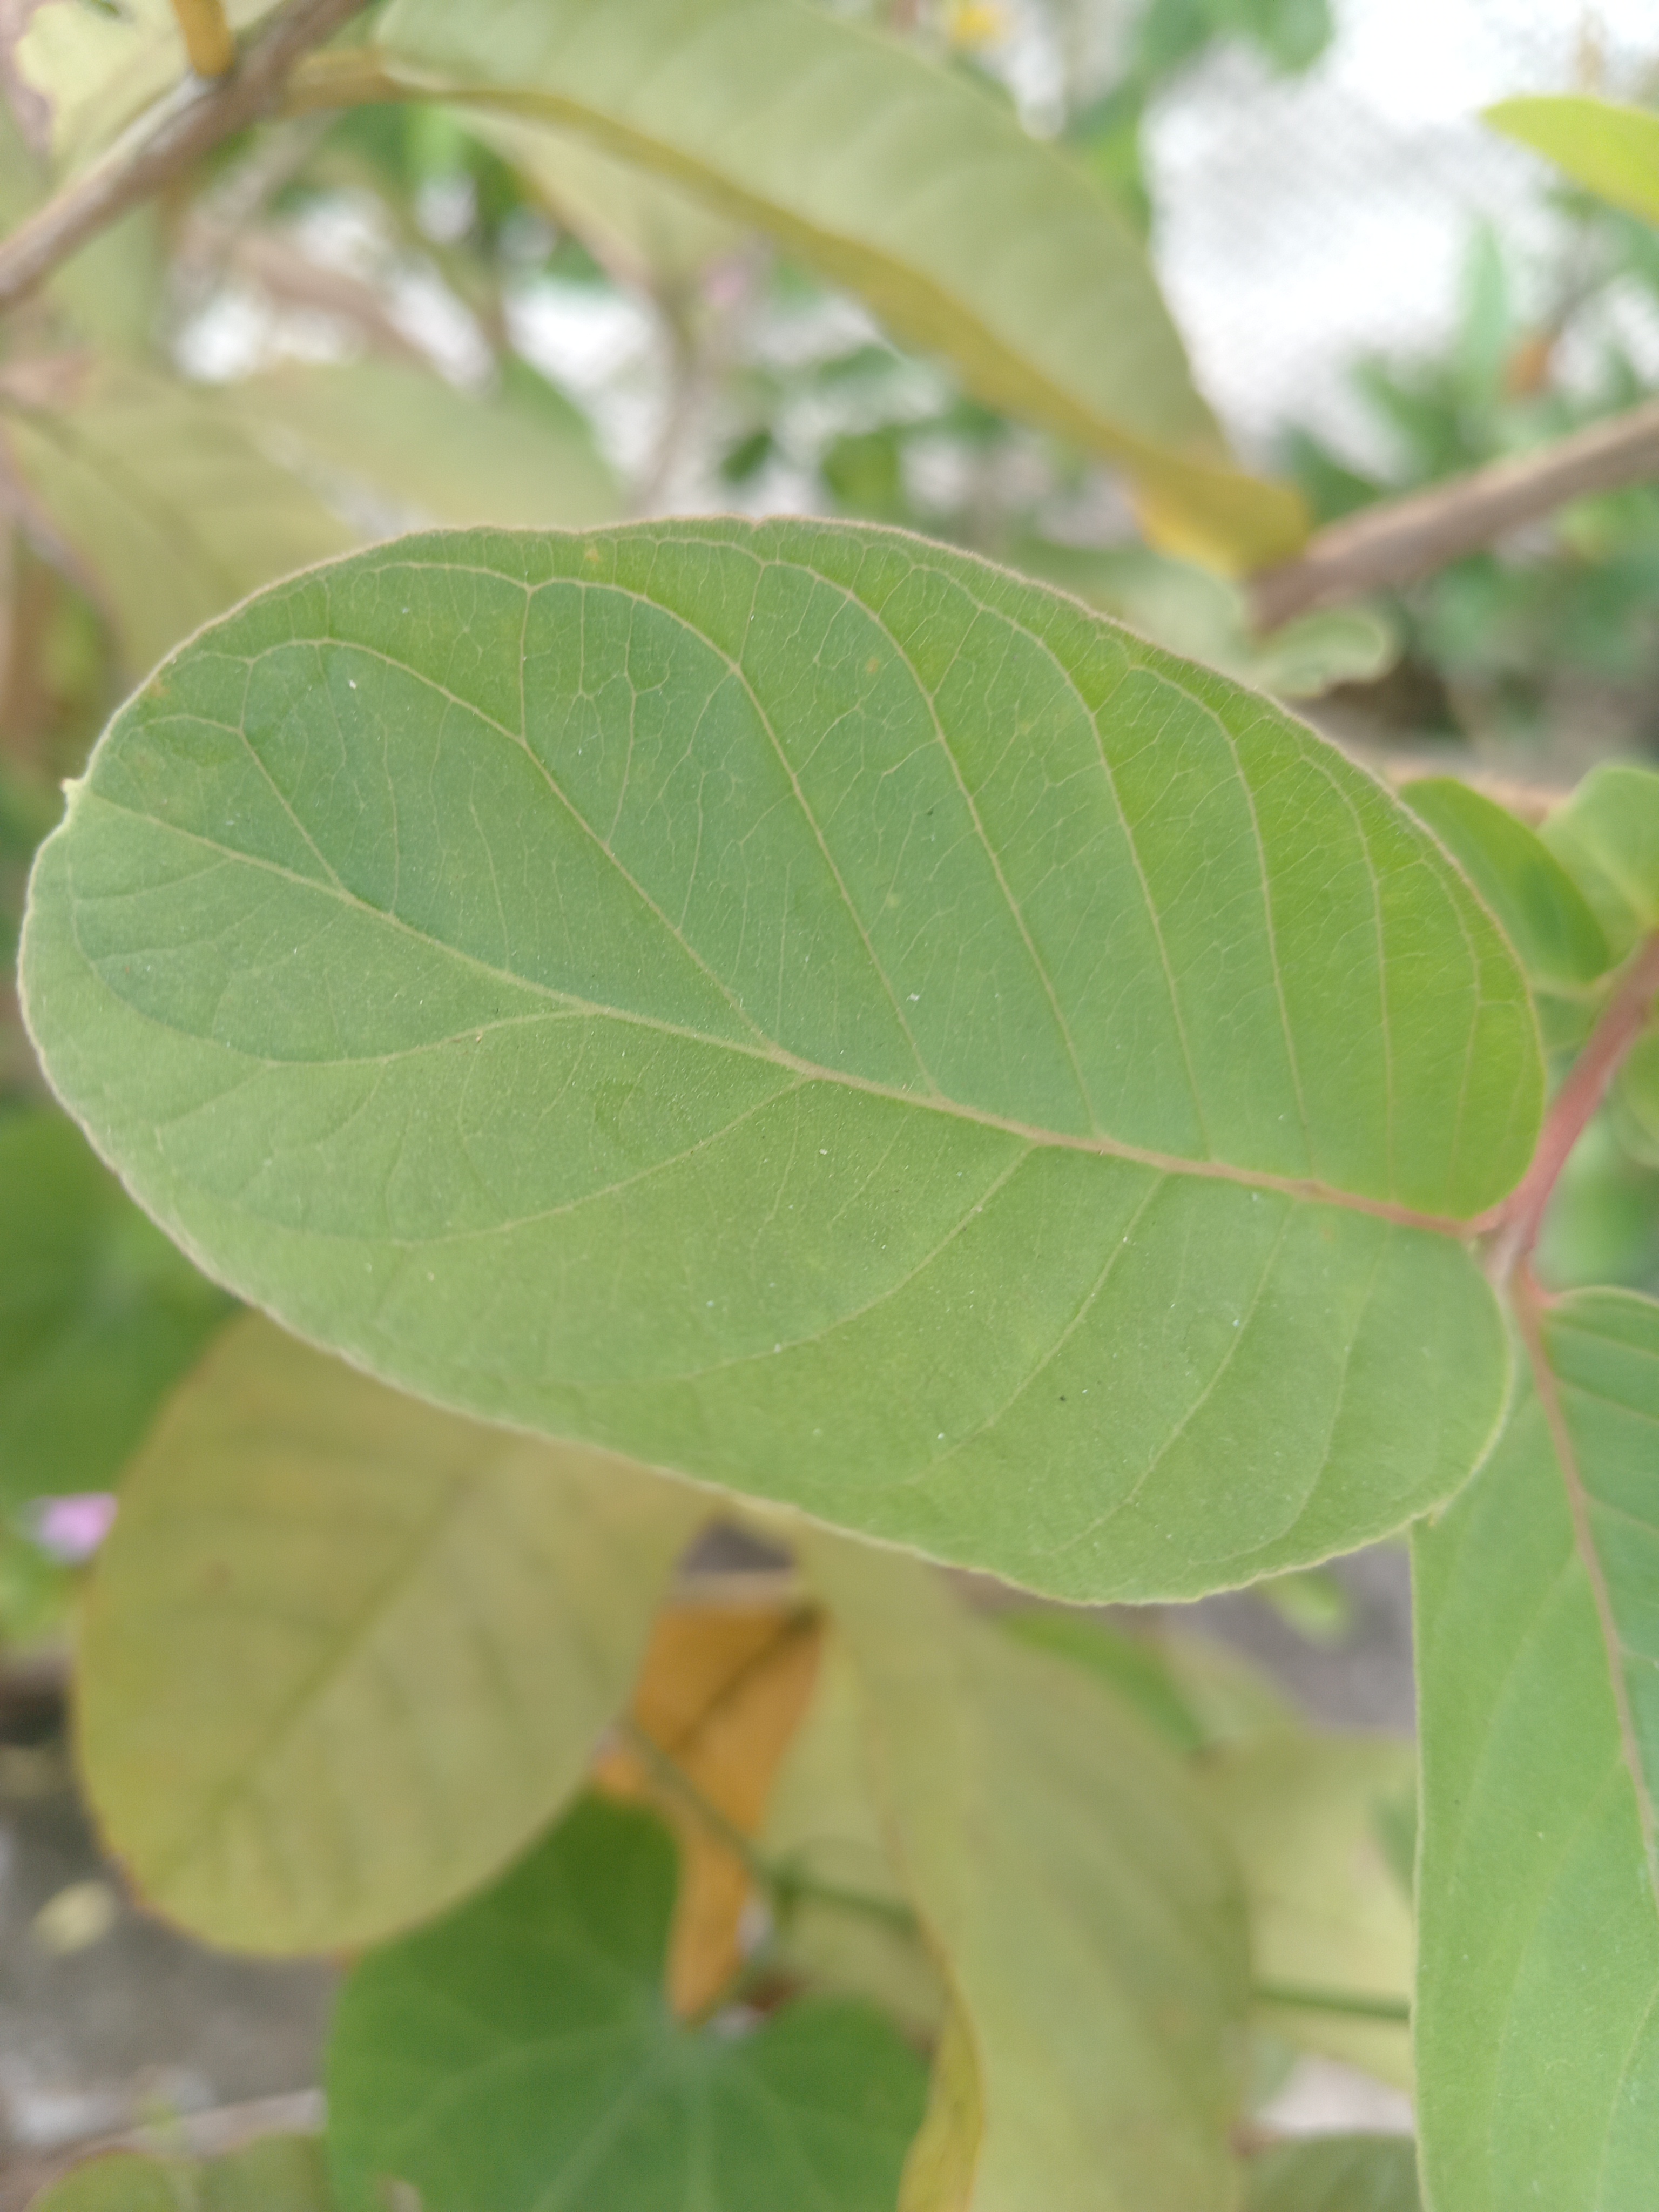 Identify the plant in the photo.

guava
